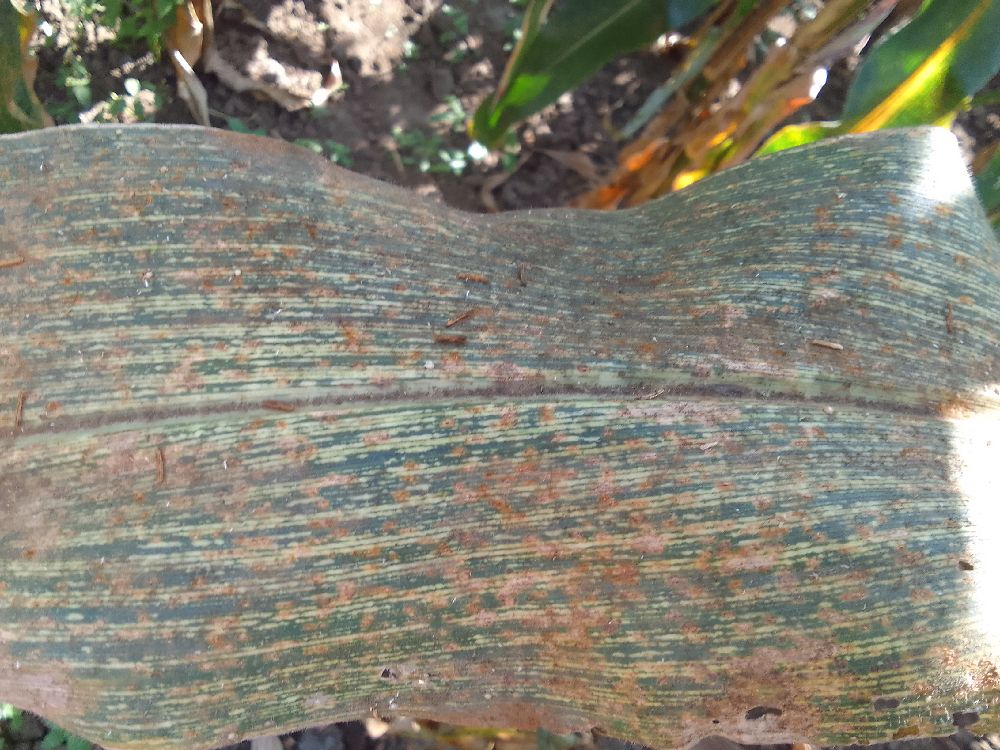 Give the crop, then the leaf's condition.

maize, maize streak virus
